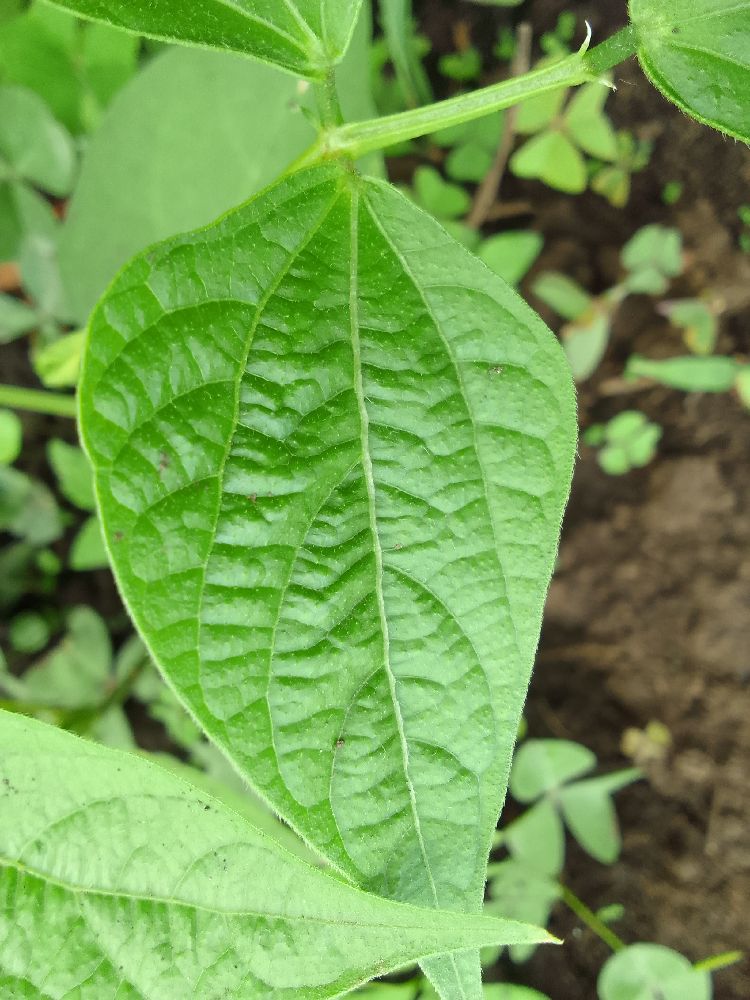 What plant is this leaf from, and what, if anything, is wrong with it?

common bean, healthy
